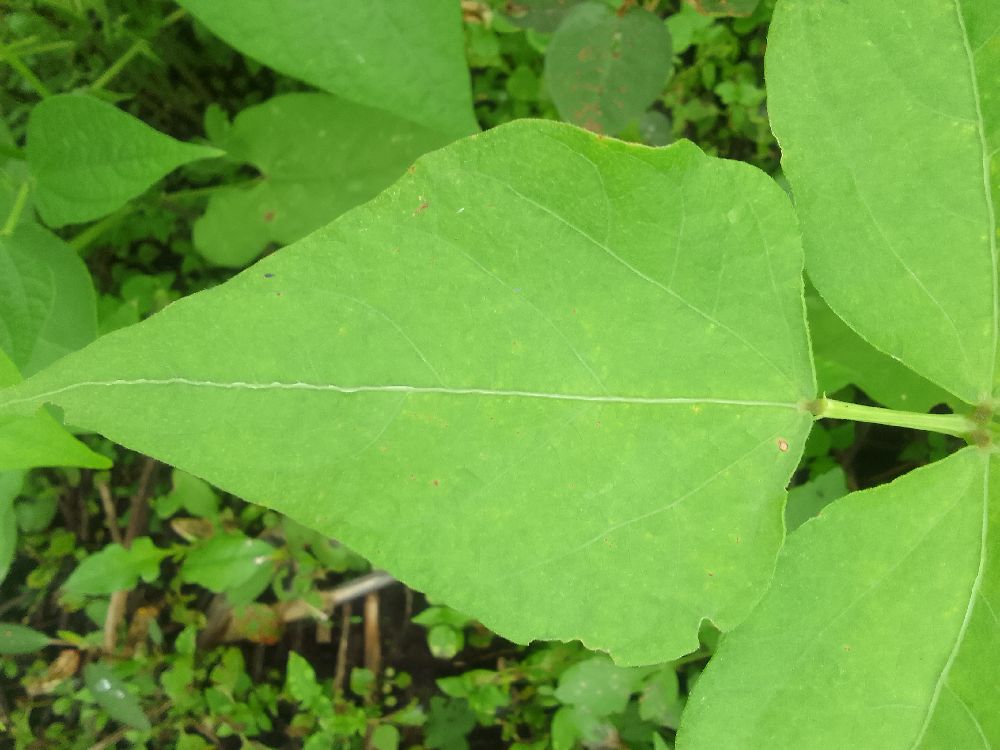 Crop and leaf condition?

common bean, healthy
